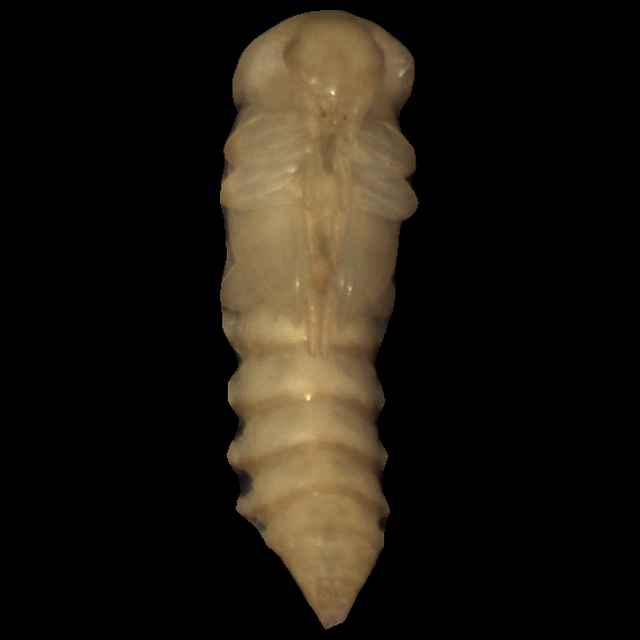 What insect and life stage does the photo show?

mealworm pupa
